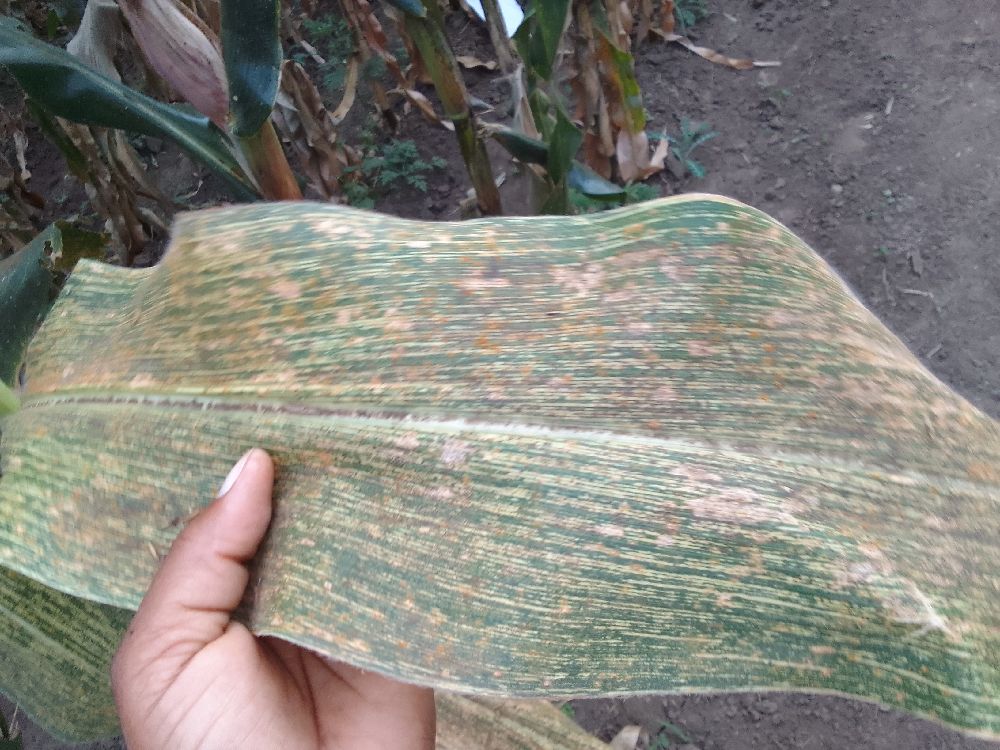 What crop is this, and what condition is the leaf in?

maize, maize streak virus
